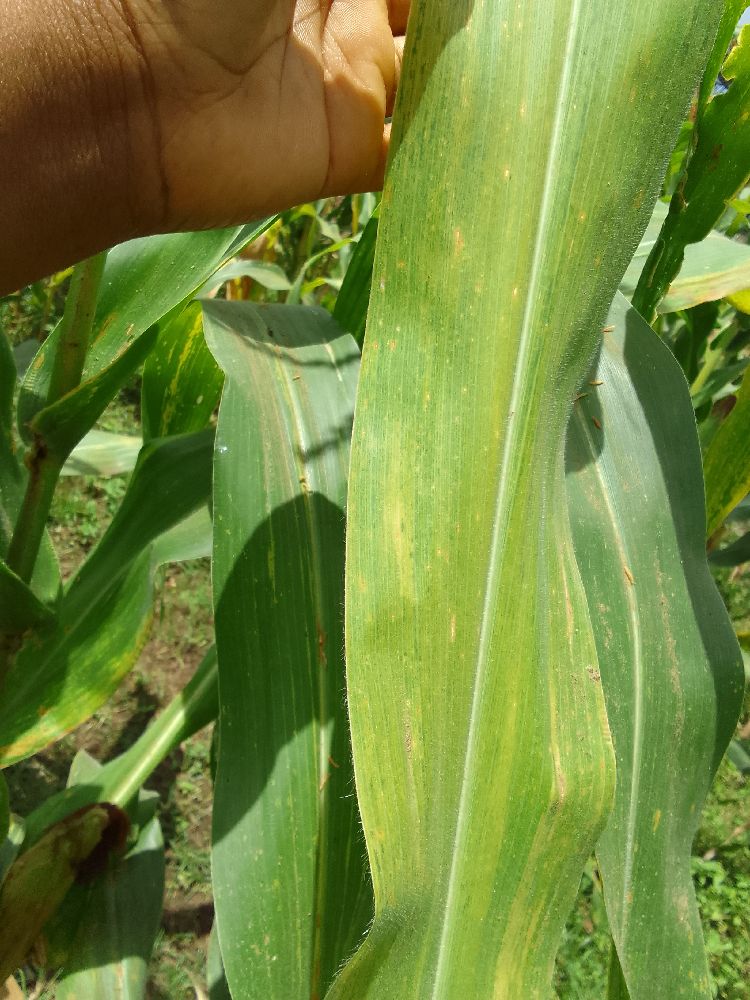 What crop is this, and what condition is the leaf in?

maize, maize lethal necrosis
